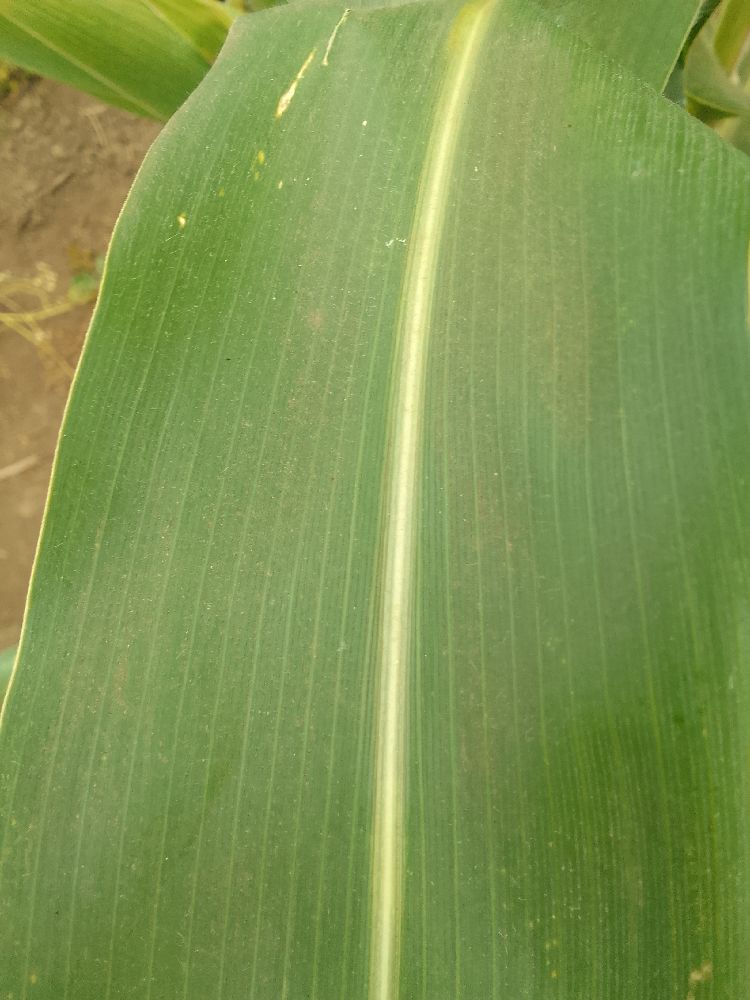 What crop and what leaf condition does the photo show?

maize, healthy
